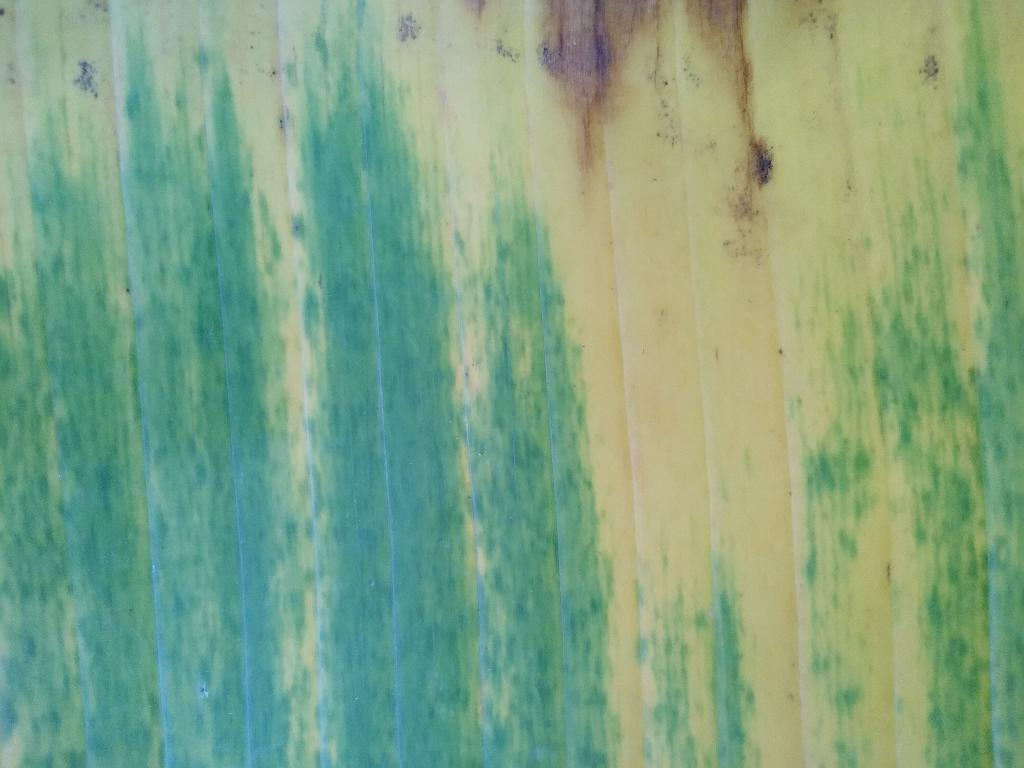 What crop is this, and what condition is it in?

banana, fusarium wilt race 1
